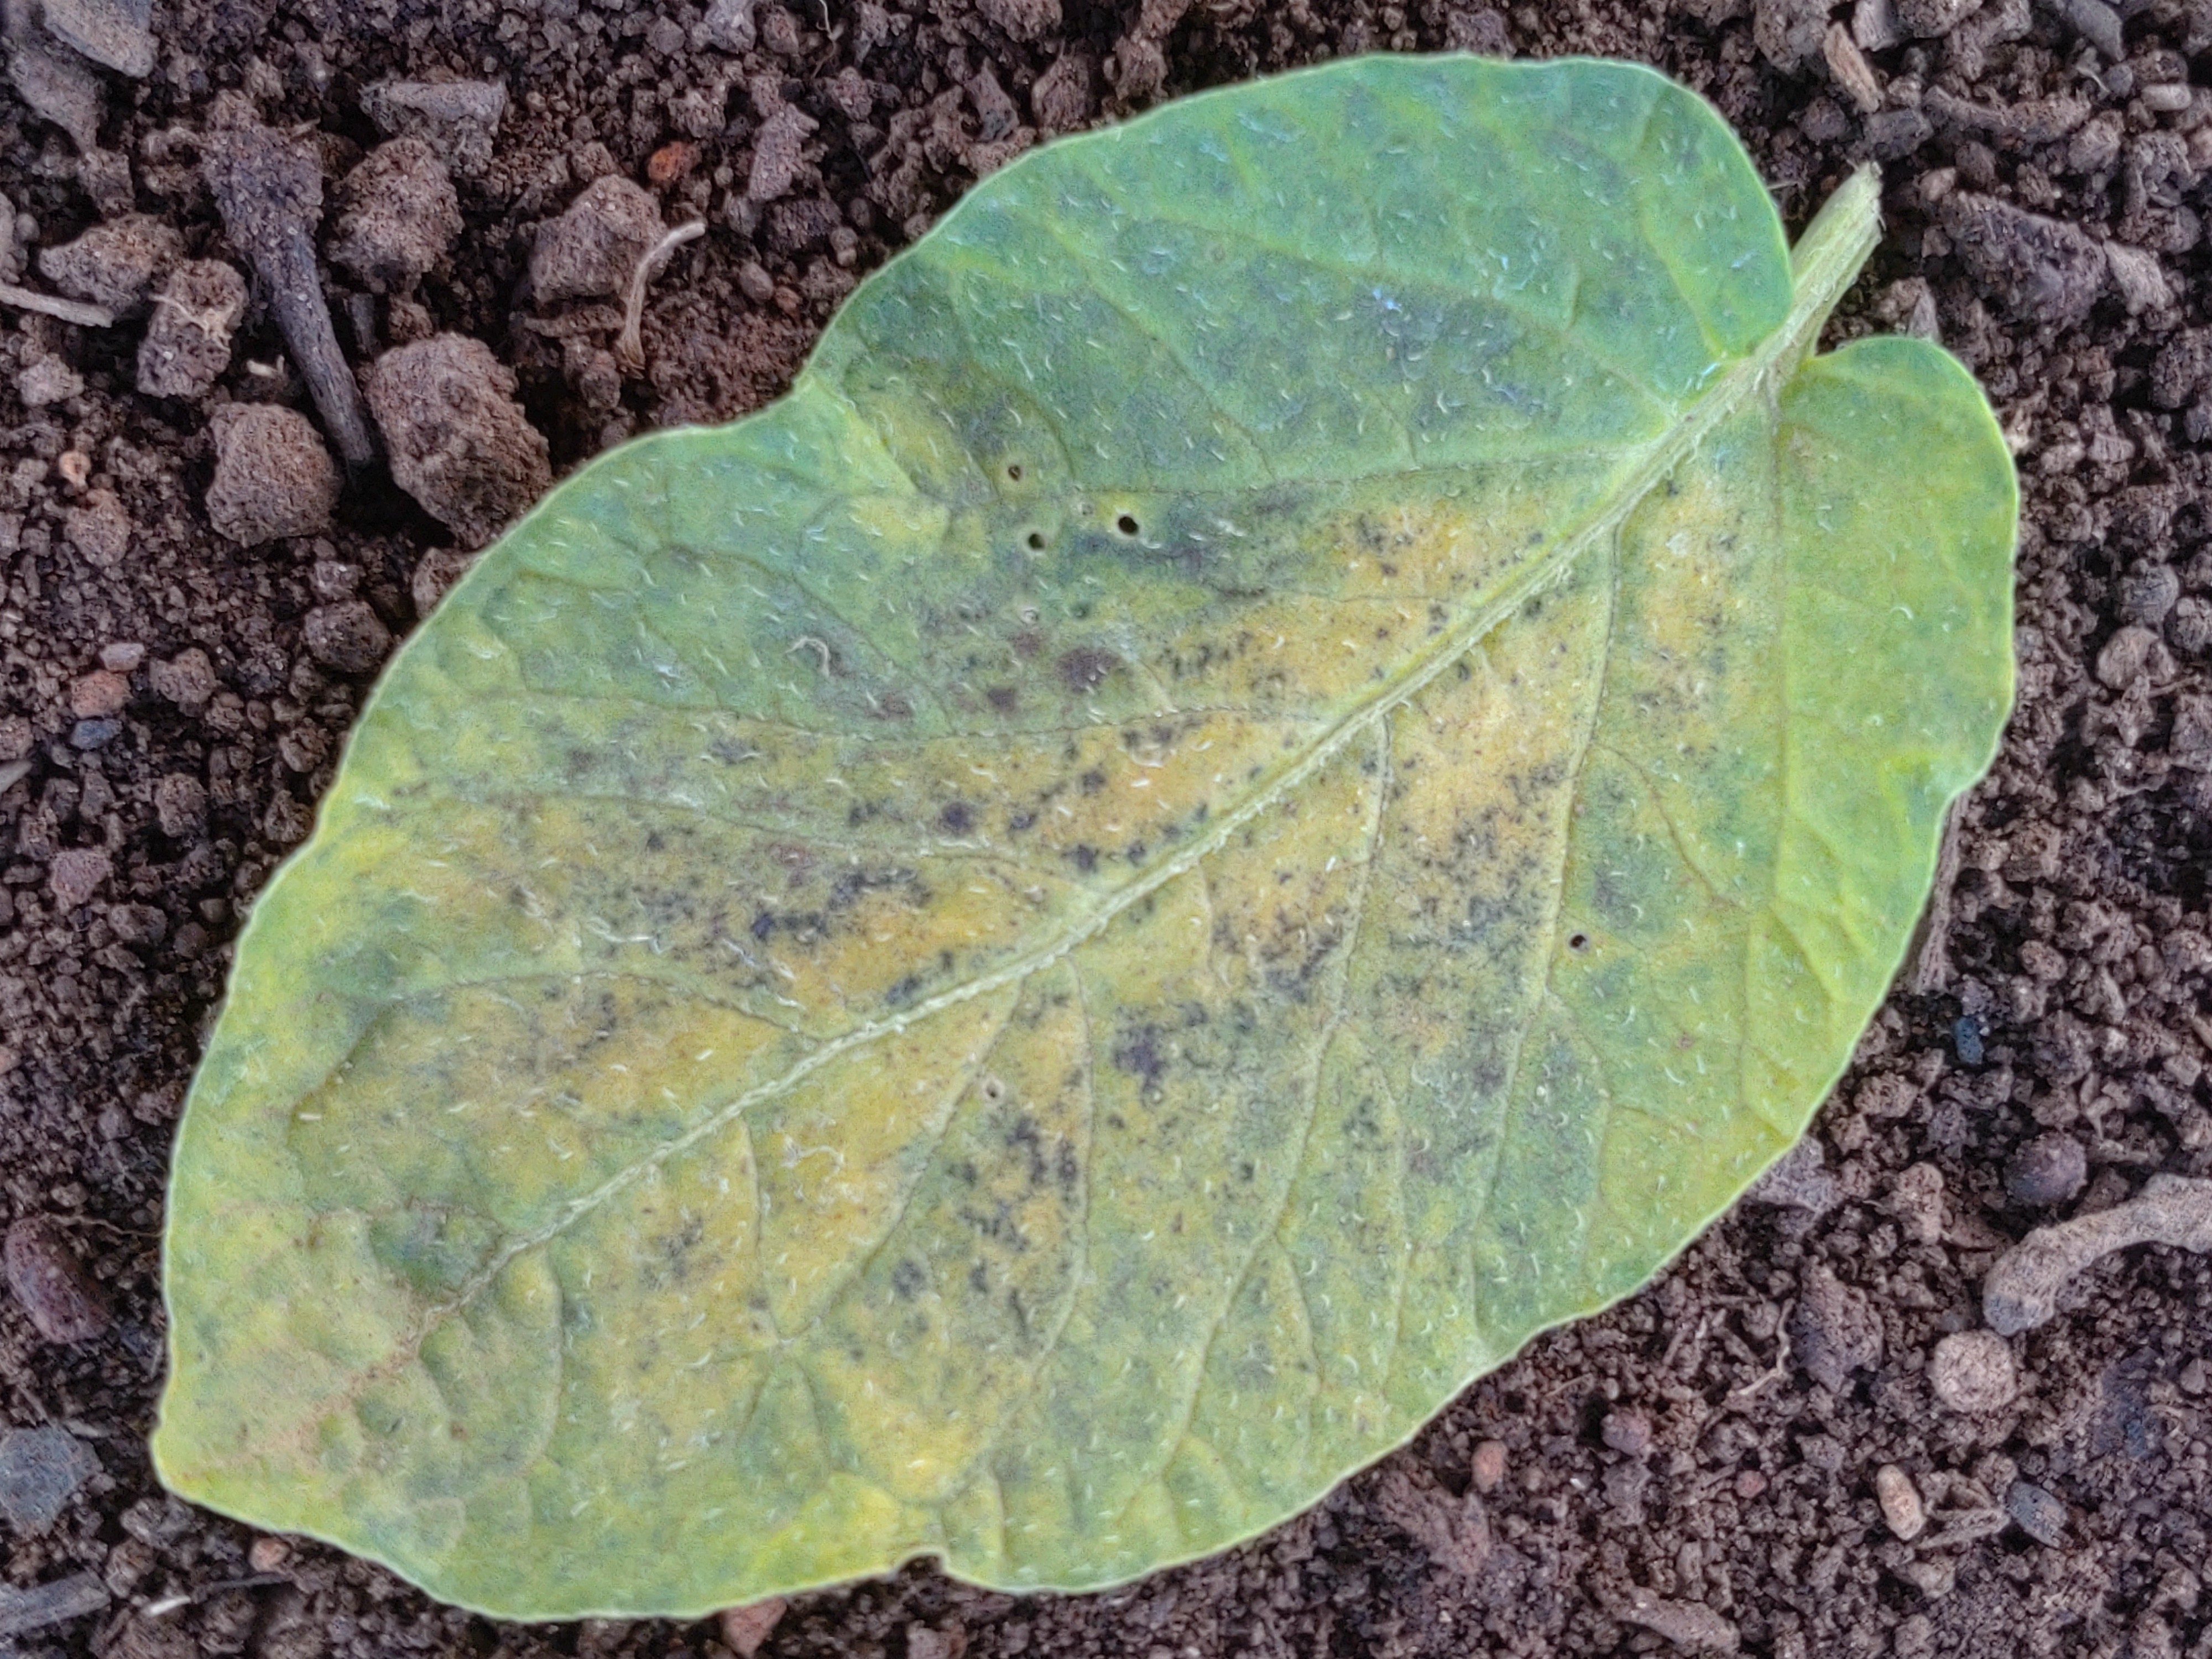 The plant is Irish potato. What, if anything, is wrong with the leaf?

late blight
